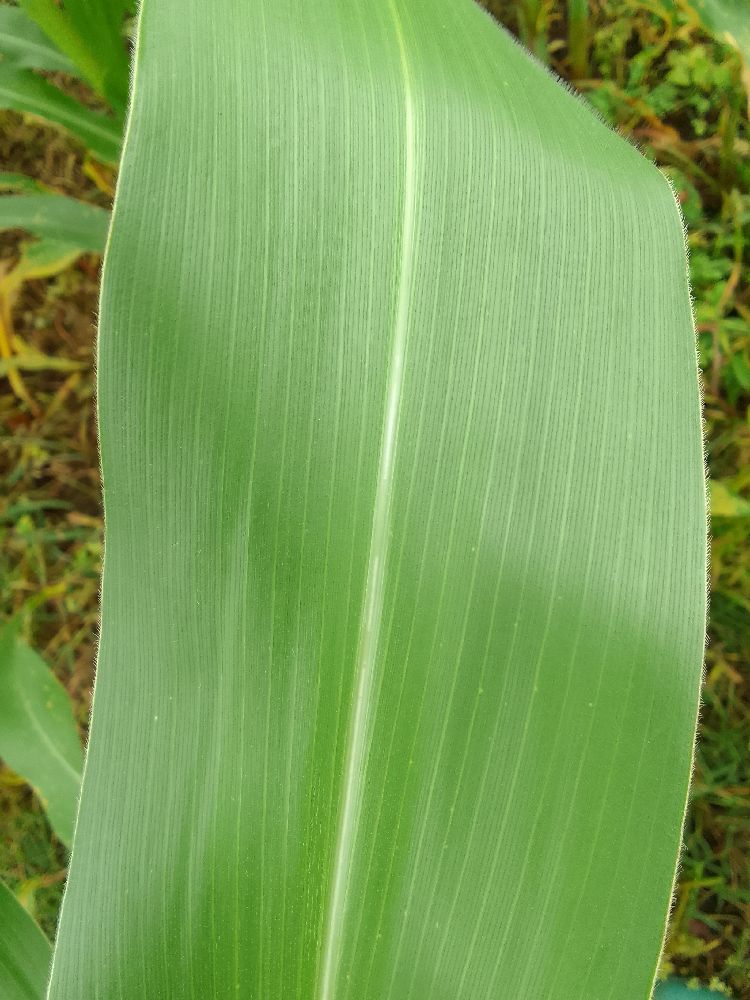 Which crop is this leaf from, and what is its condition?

maize, healthy
